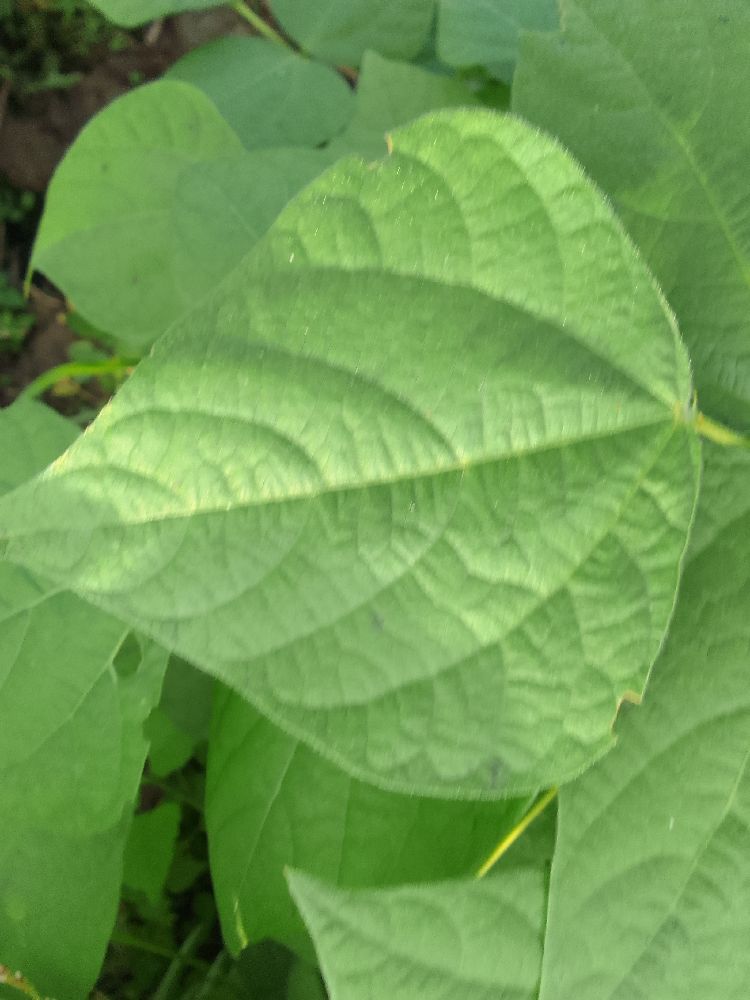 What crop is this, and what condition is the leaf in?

common bean, healthy
